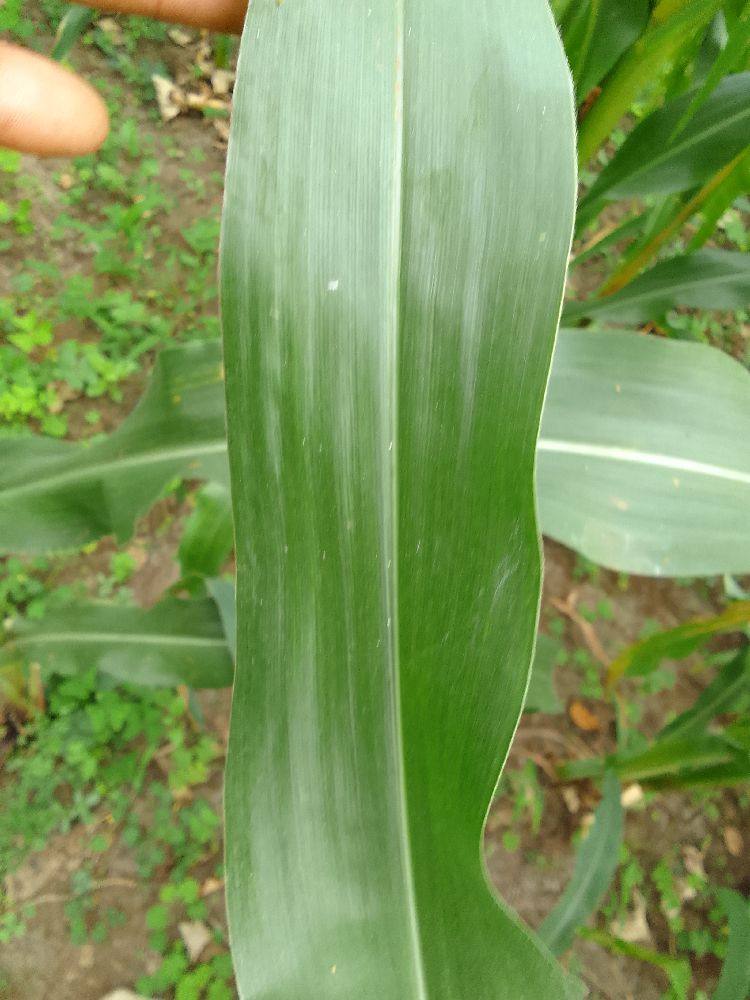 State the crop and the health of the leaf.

maize, healthy
